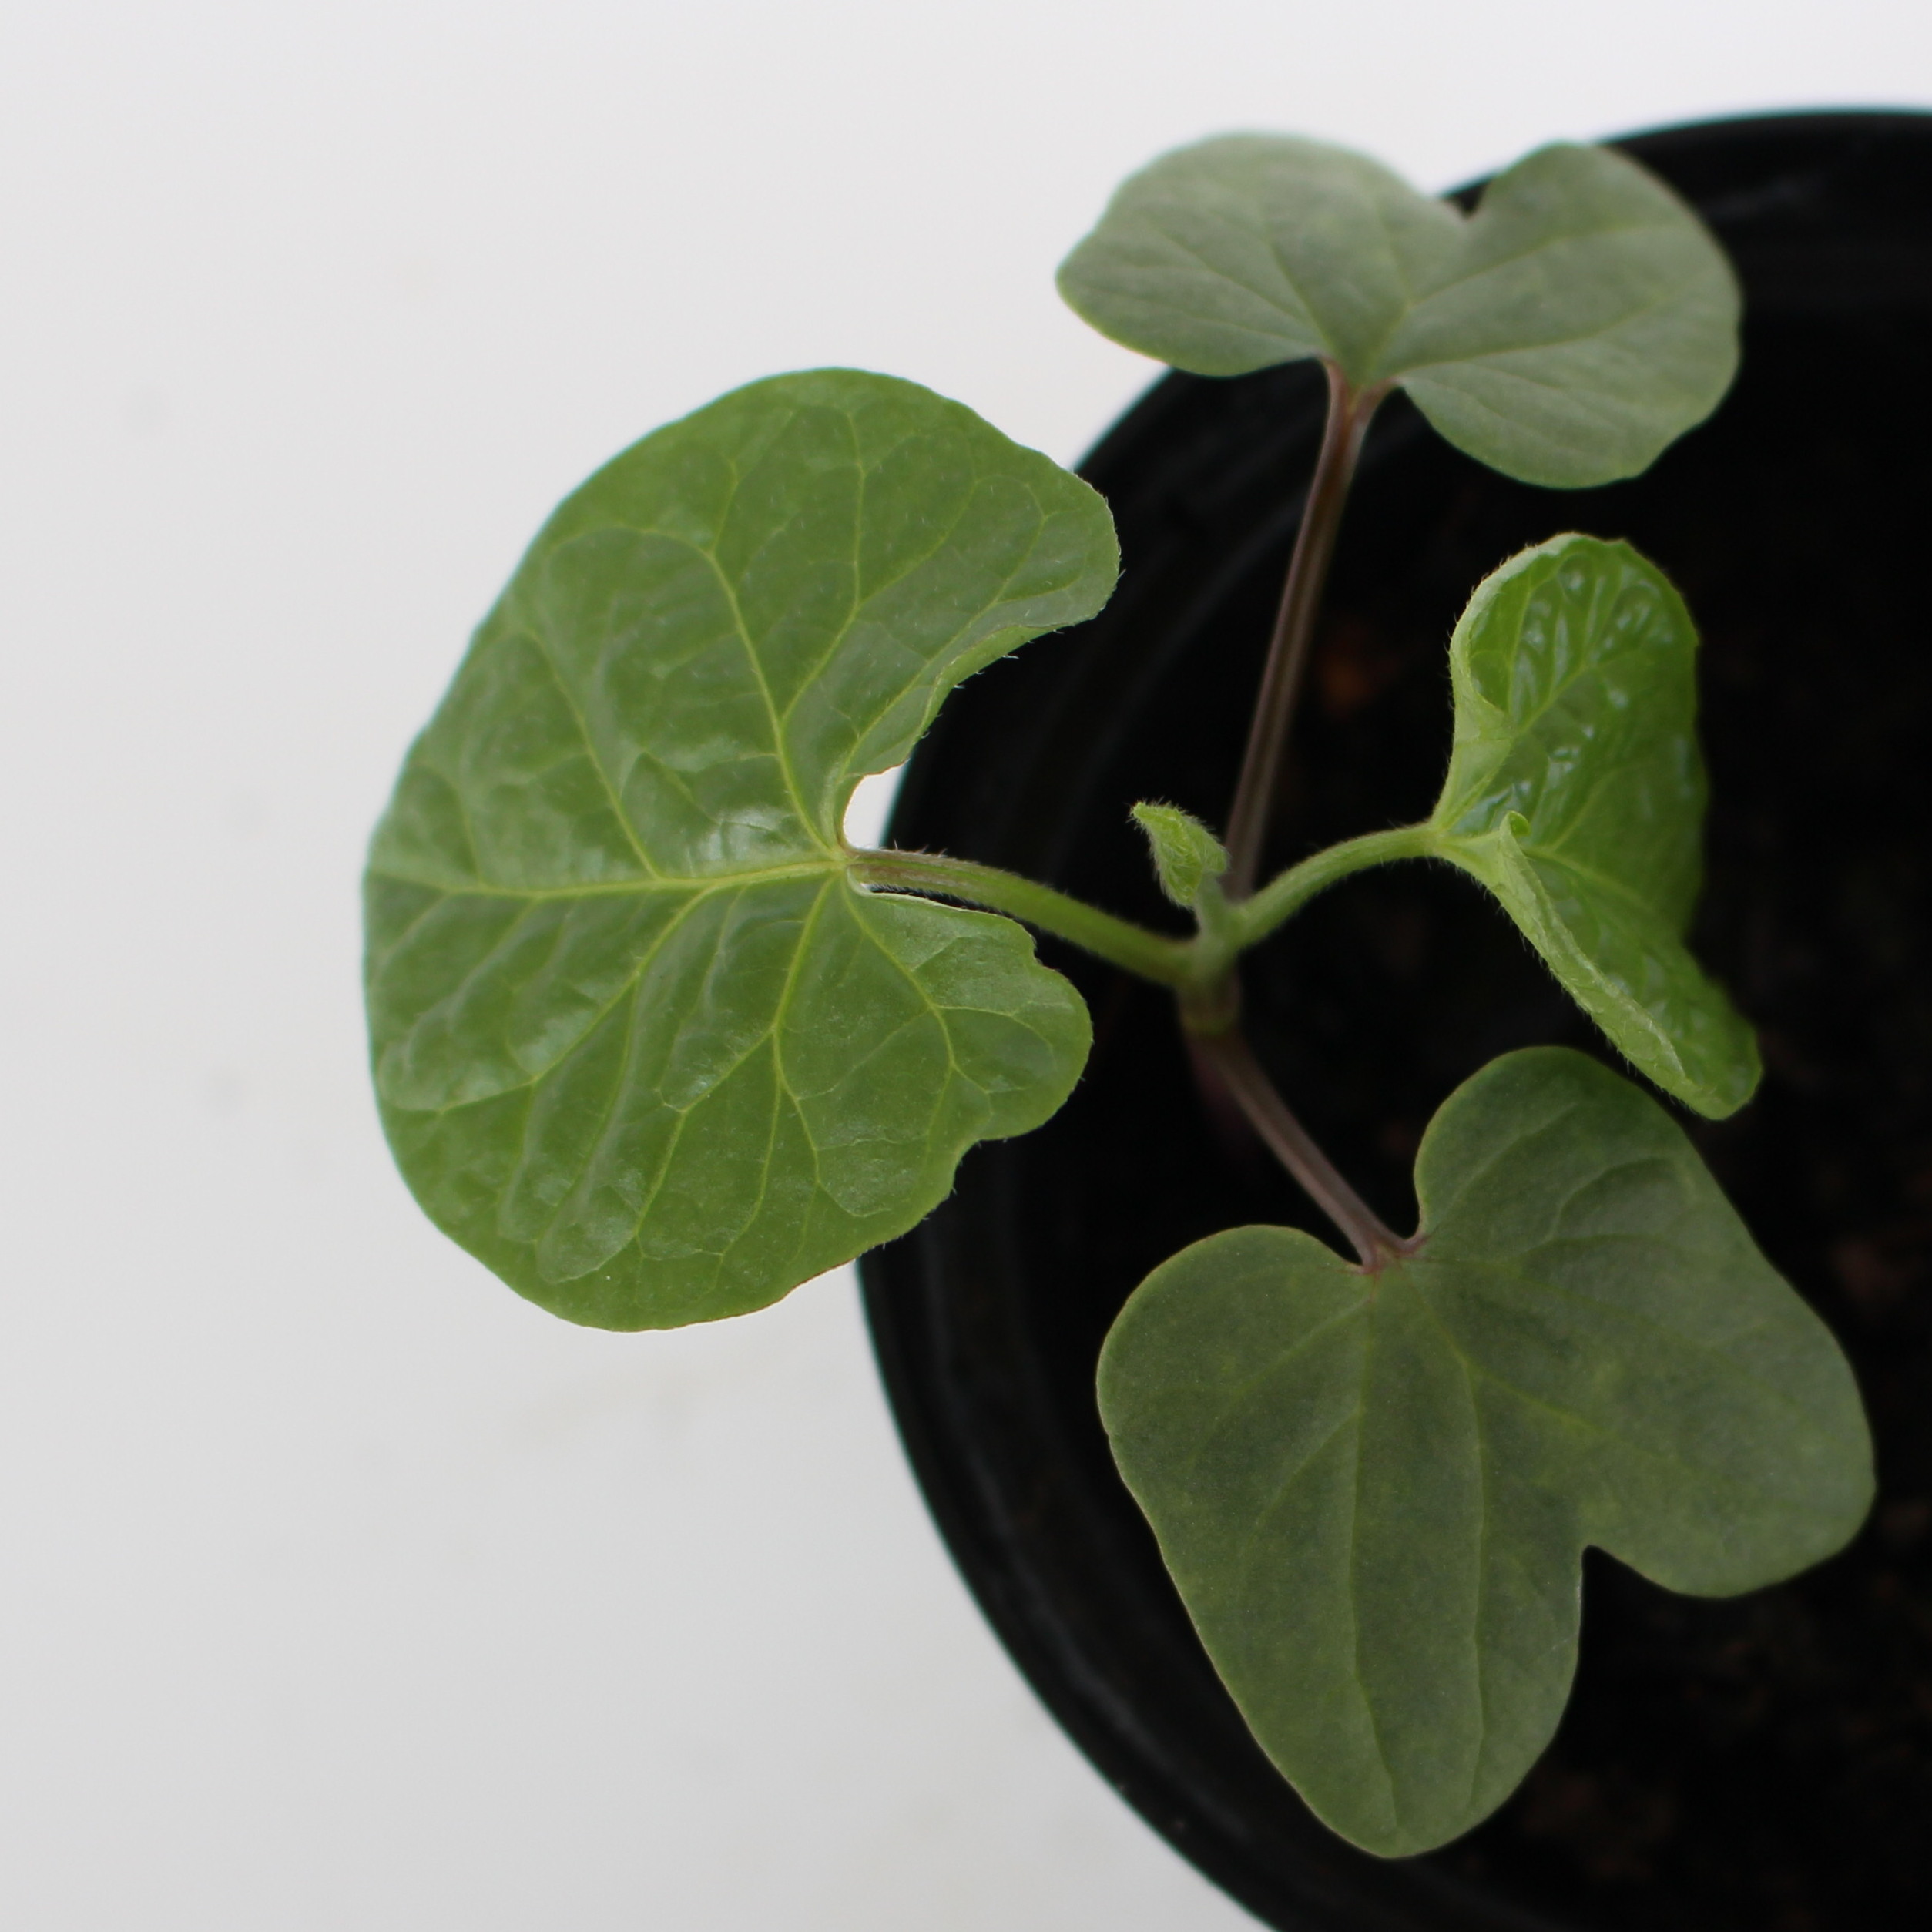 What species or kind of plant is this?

Convolvulus arvensis
